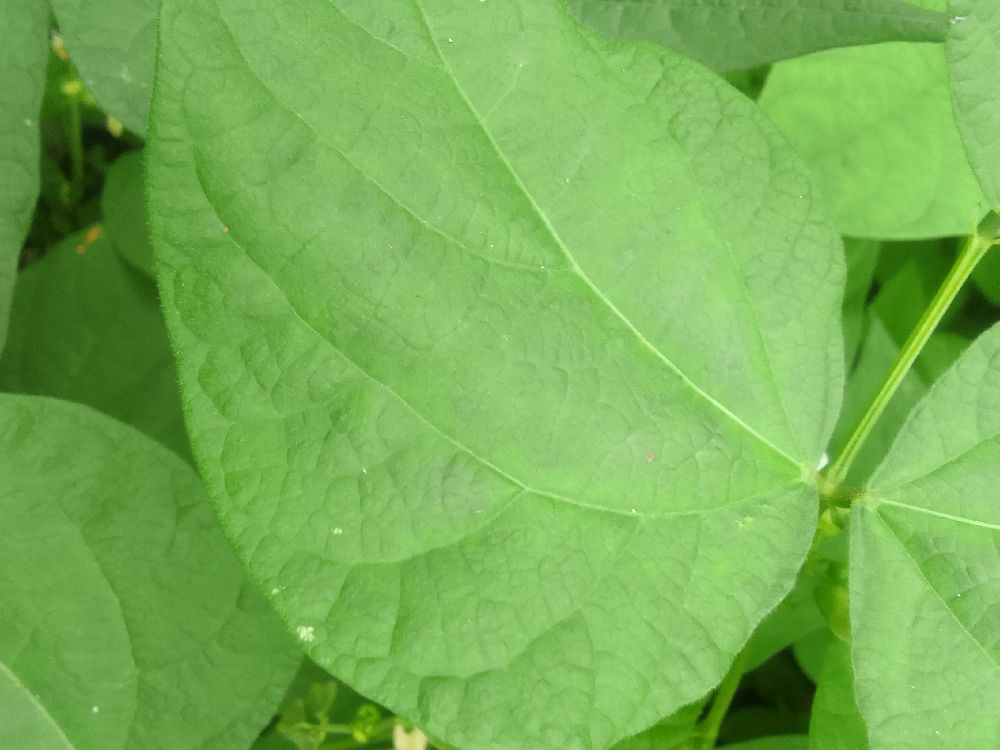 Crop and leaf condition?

common bean, healthy
